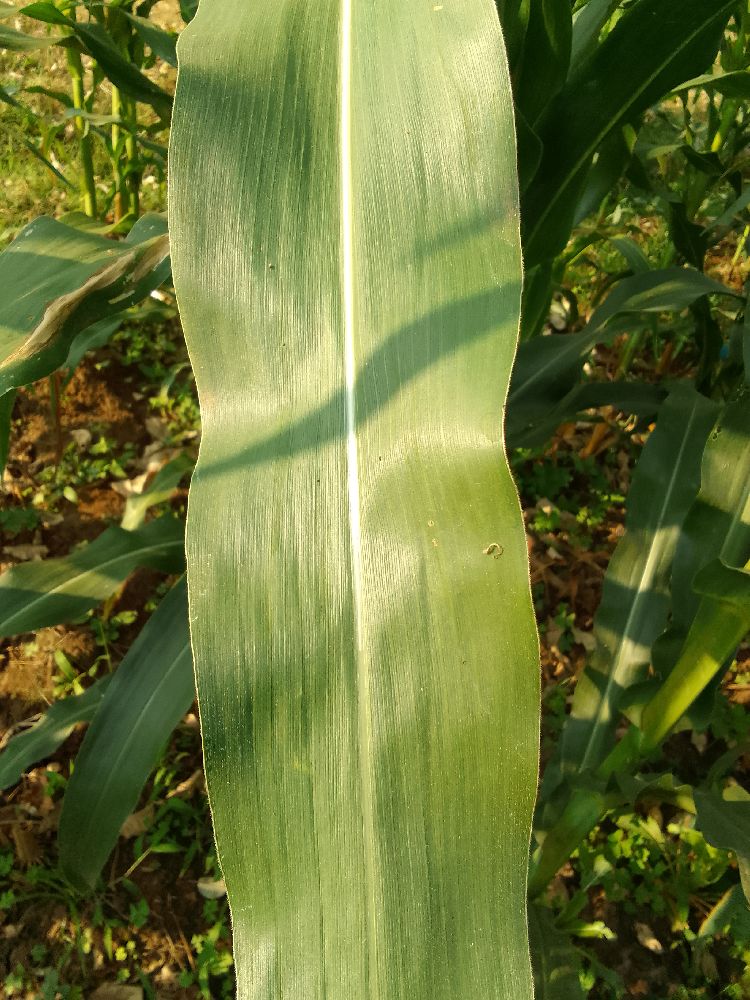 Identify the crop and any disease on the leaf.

maize, healthy
